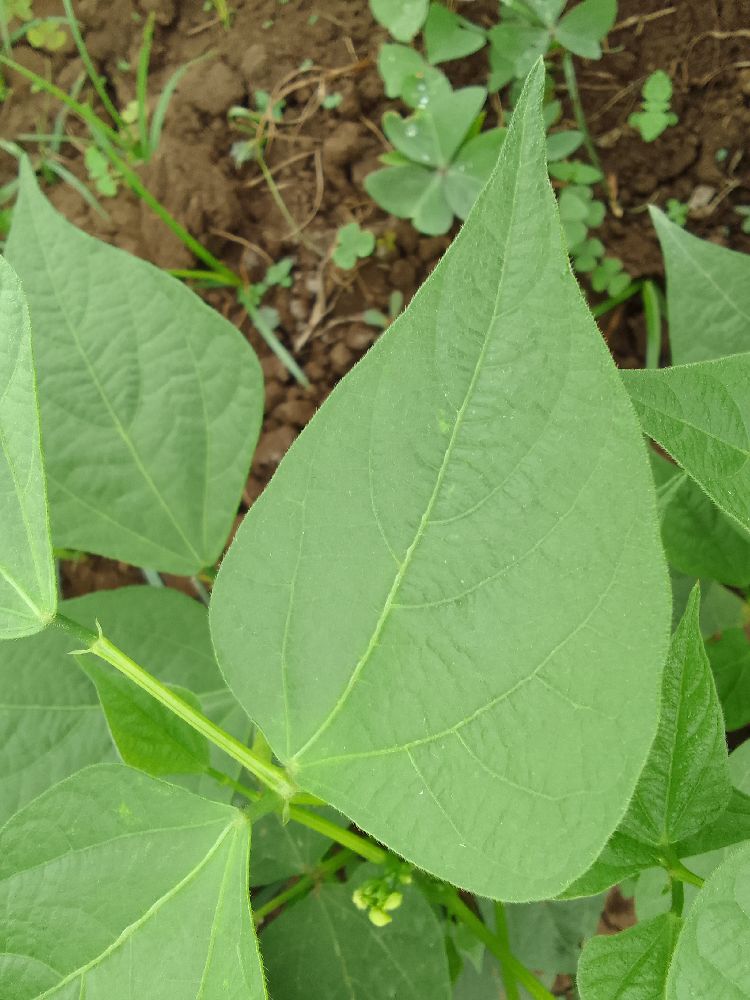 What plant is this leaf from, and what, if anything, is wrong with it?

common bean, healthy
